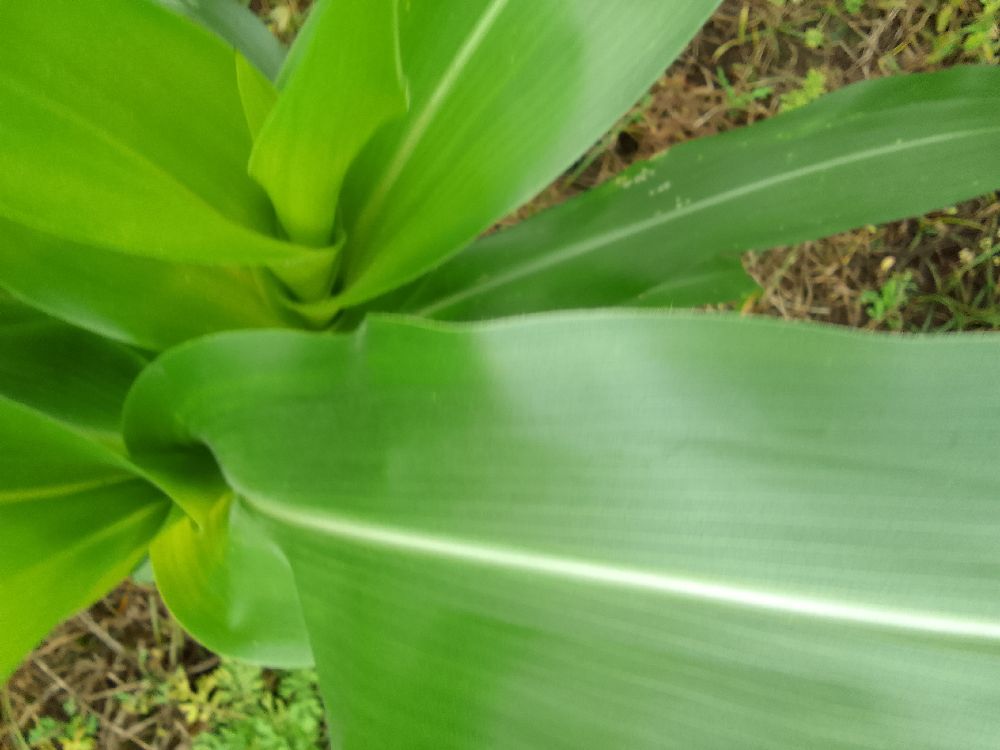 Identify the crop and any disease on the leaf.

maize, healthy
